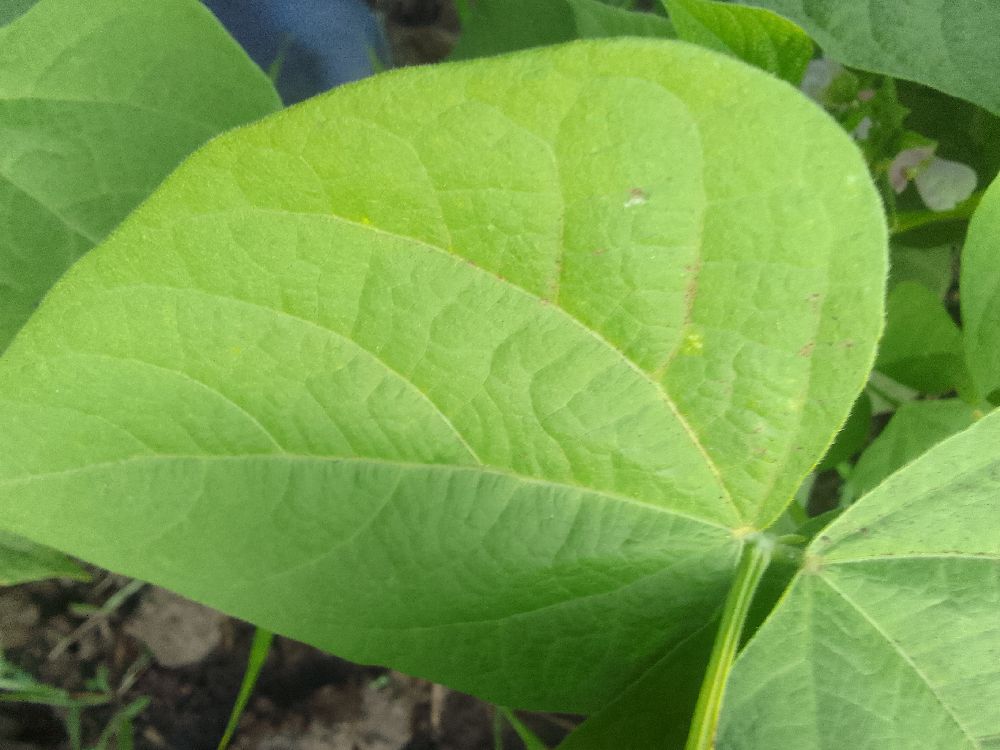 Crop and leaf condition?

common bean, healthy
